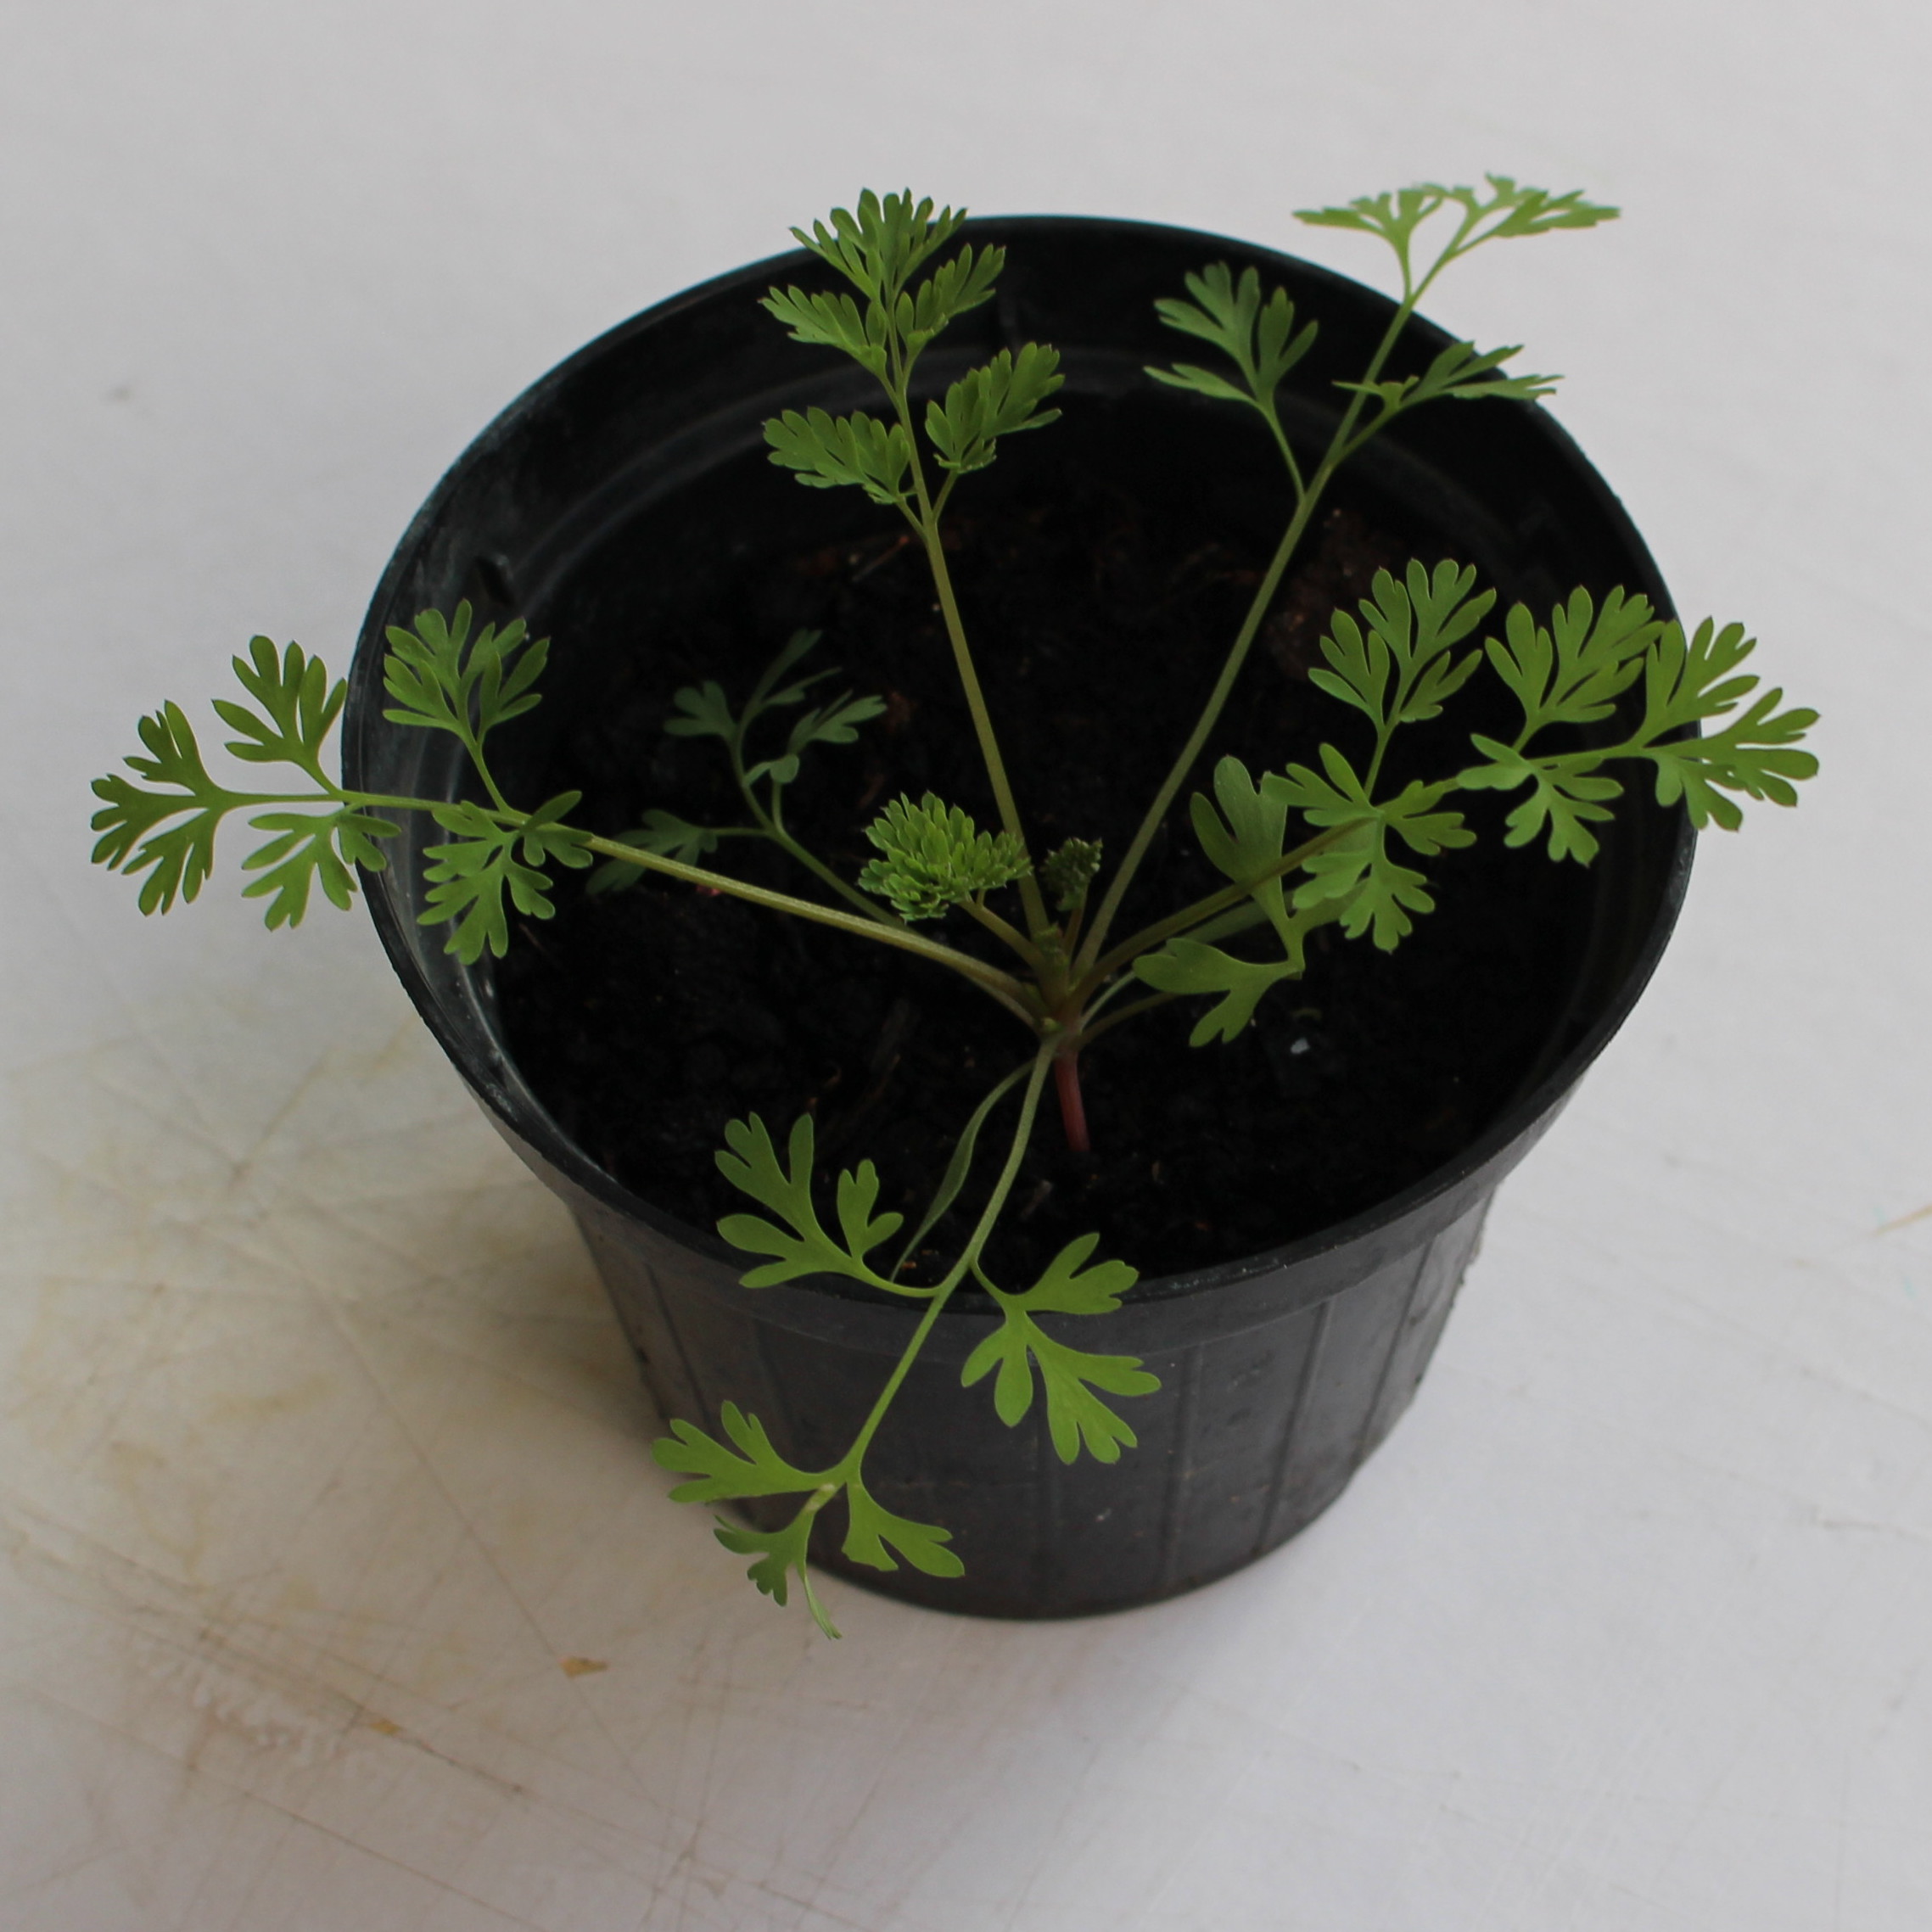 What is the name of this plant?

Fumaria officinalis
